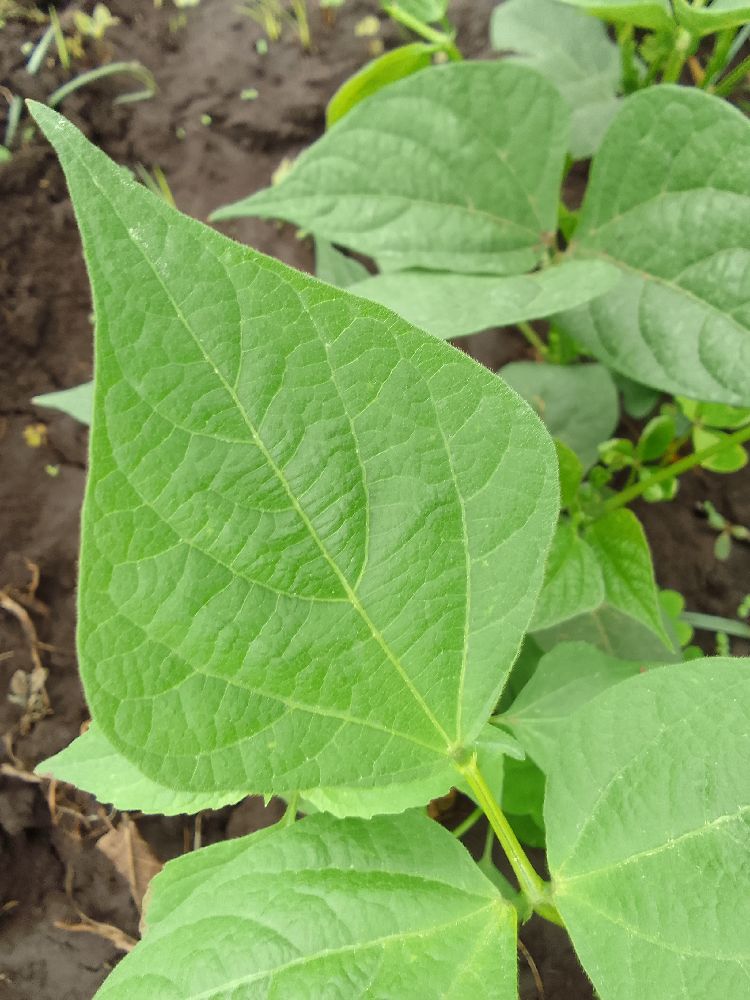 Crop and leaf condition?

common bean, healthy
